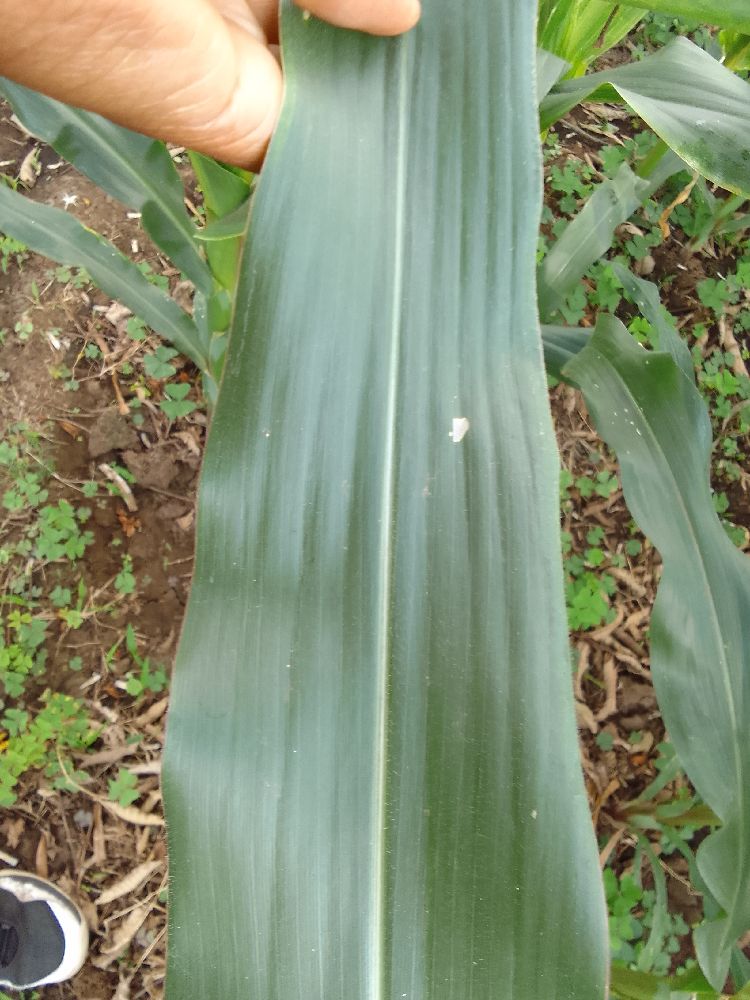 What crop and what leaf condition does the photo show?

maize, healthy
